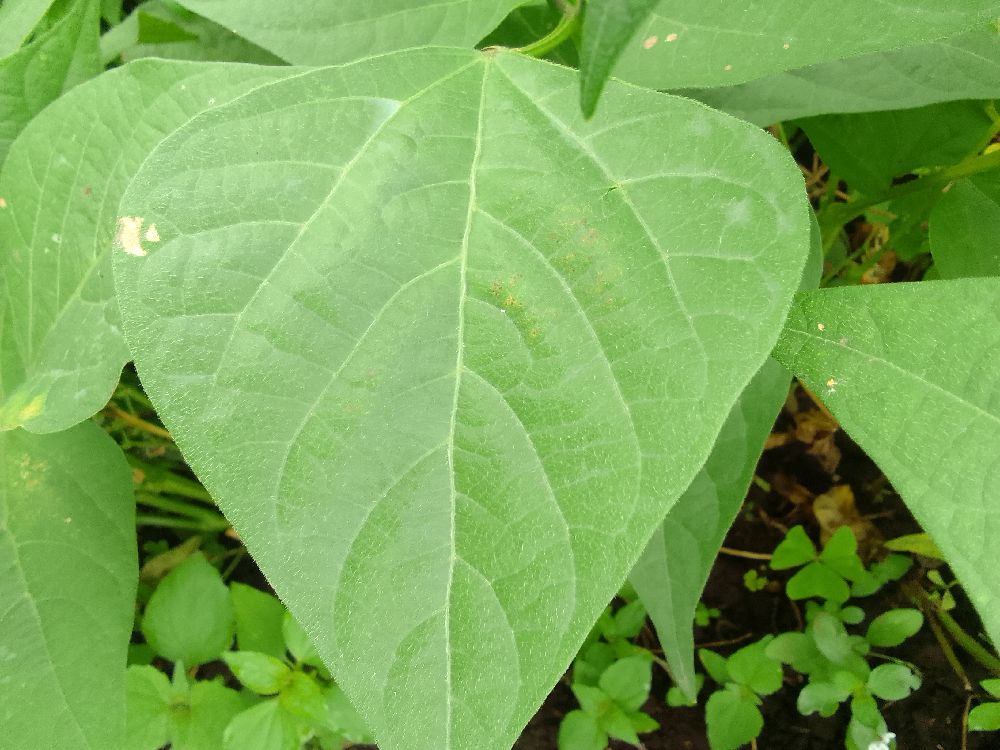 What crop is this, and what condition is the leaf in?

common bean, healthy
